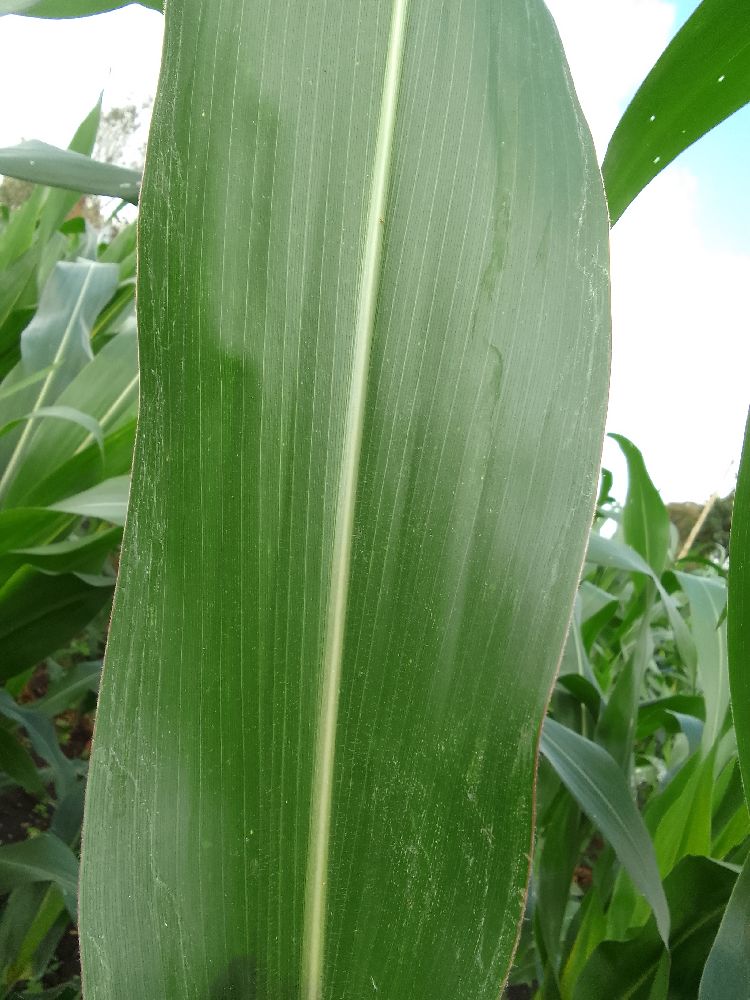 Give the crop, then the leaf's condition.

maize, healthy
